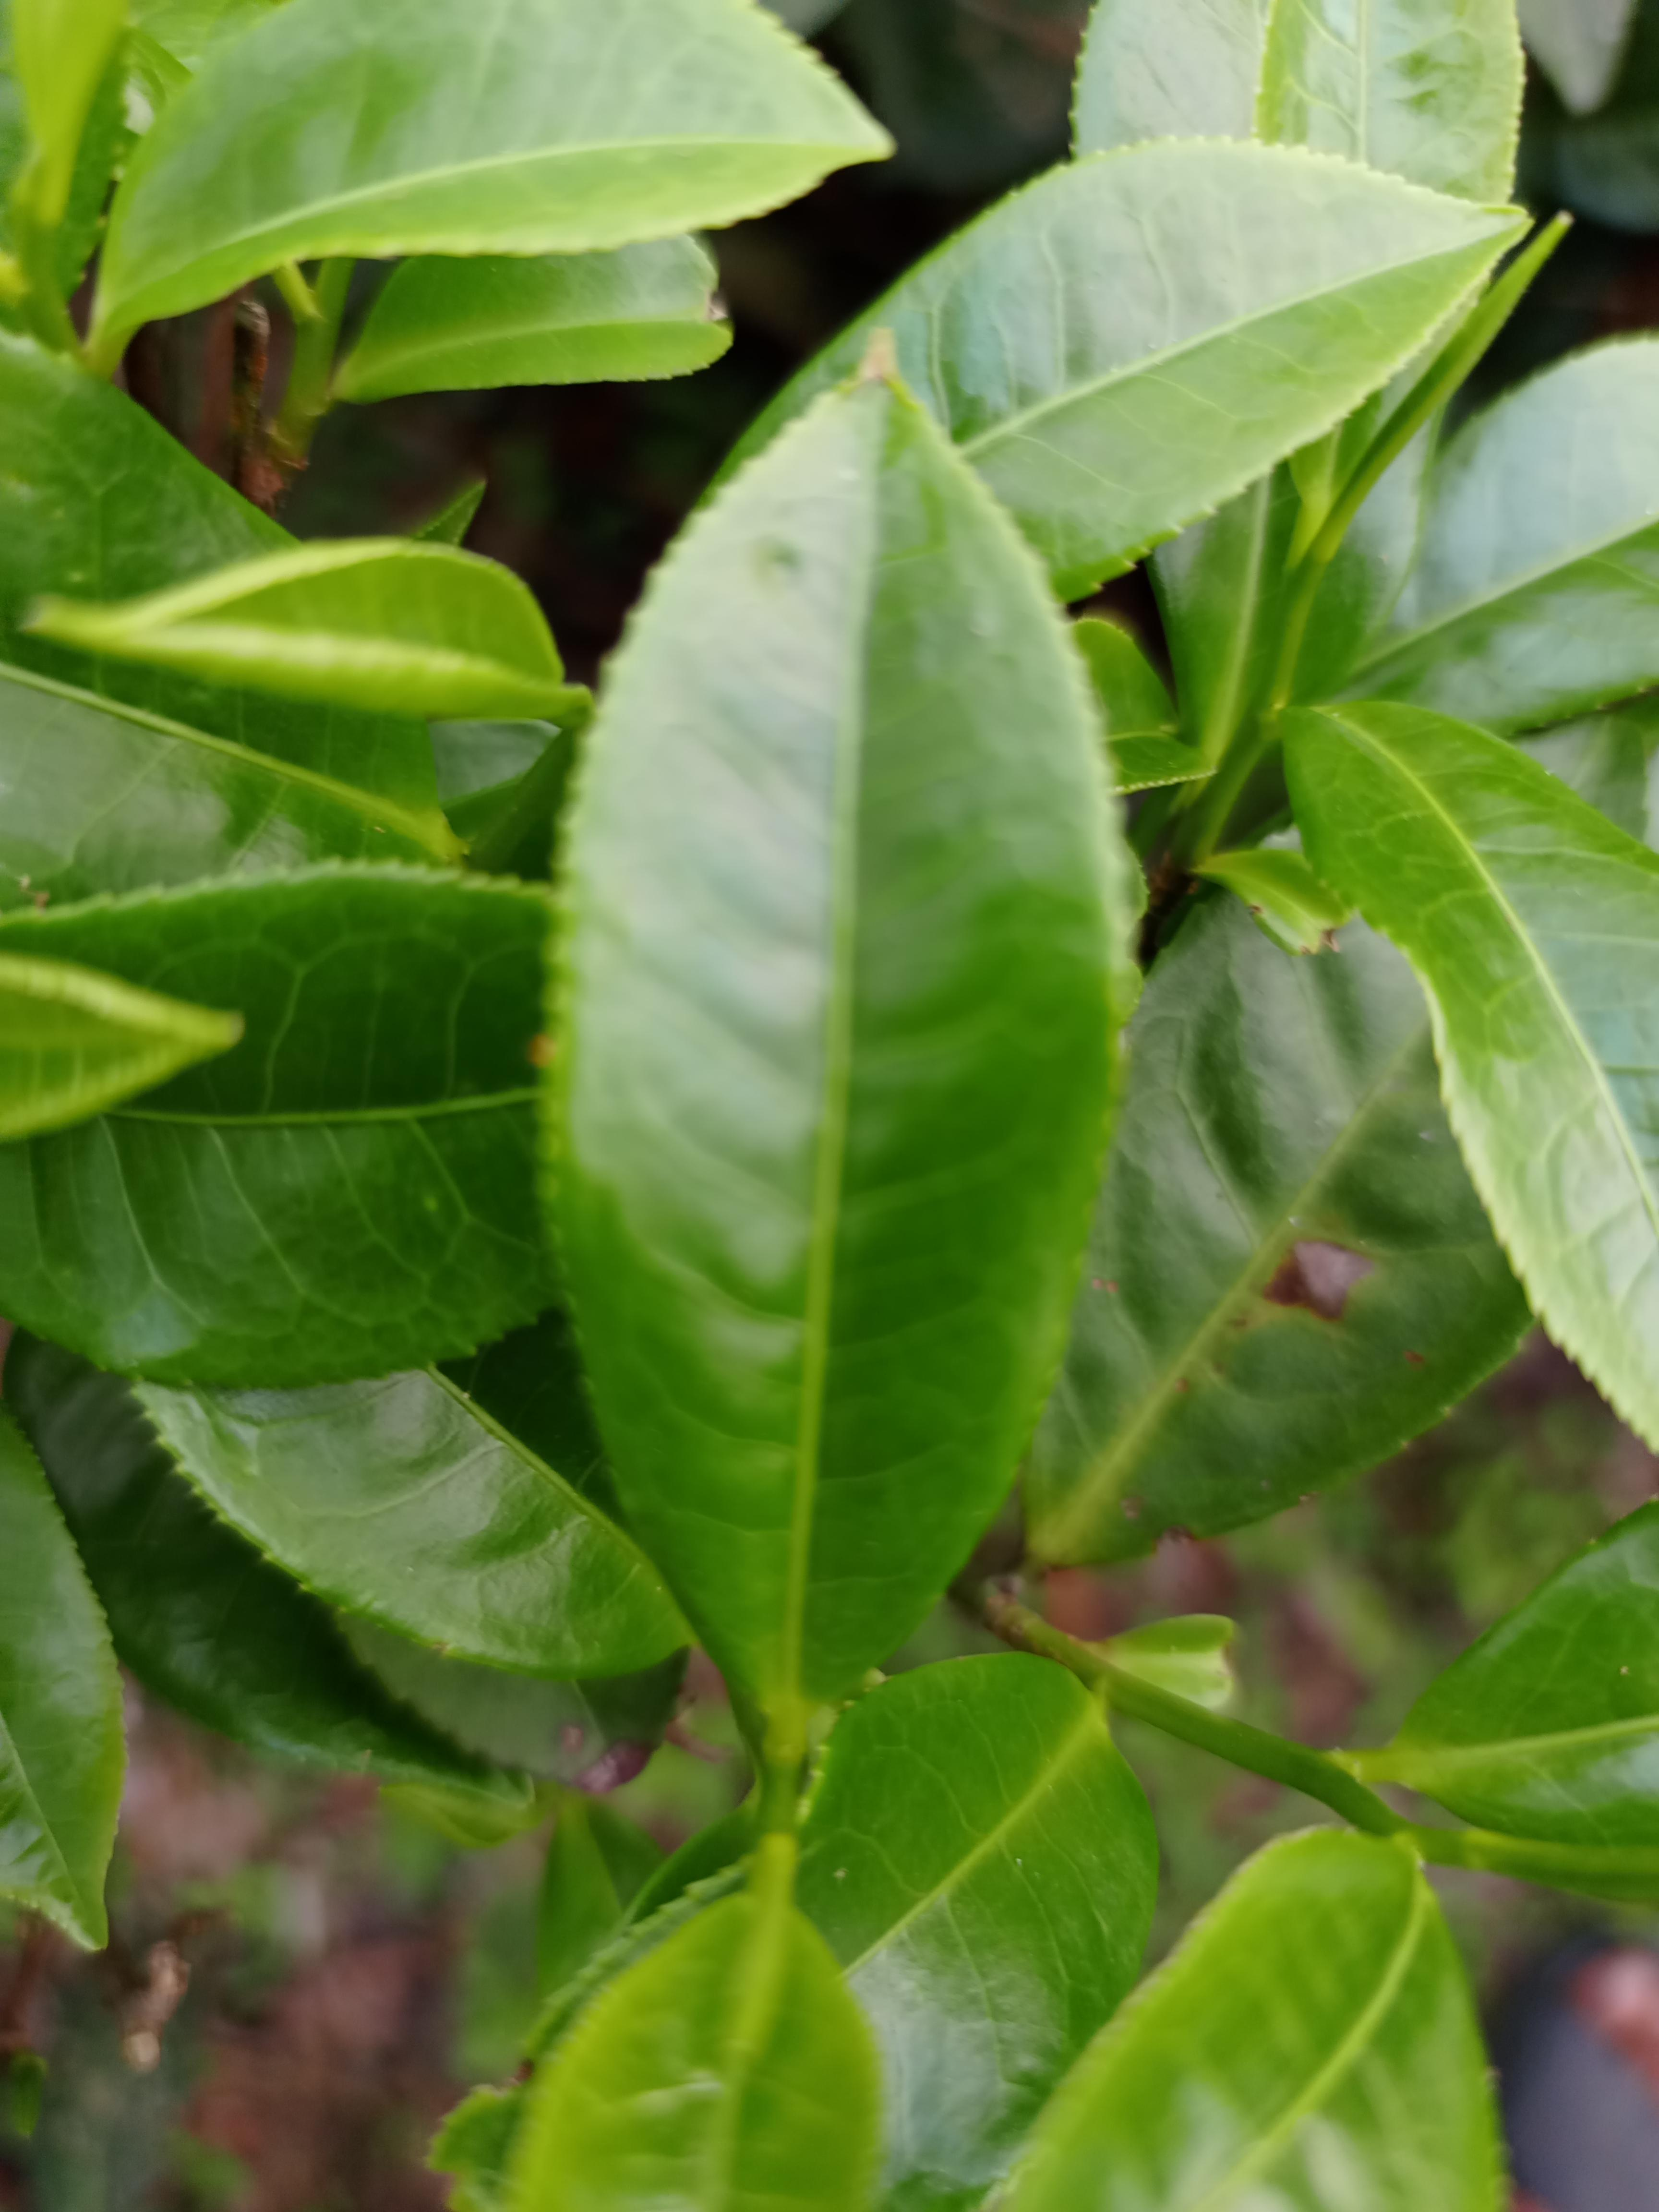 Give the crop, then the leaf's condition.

tea, healthy leaf
